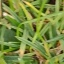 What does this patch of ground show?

grass
